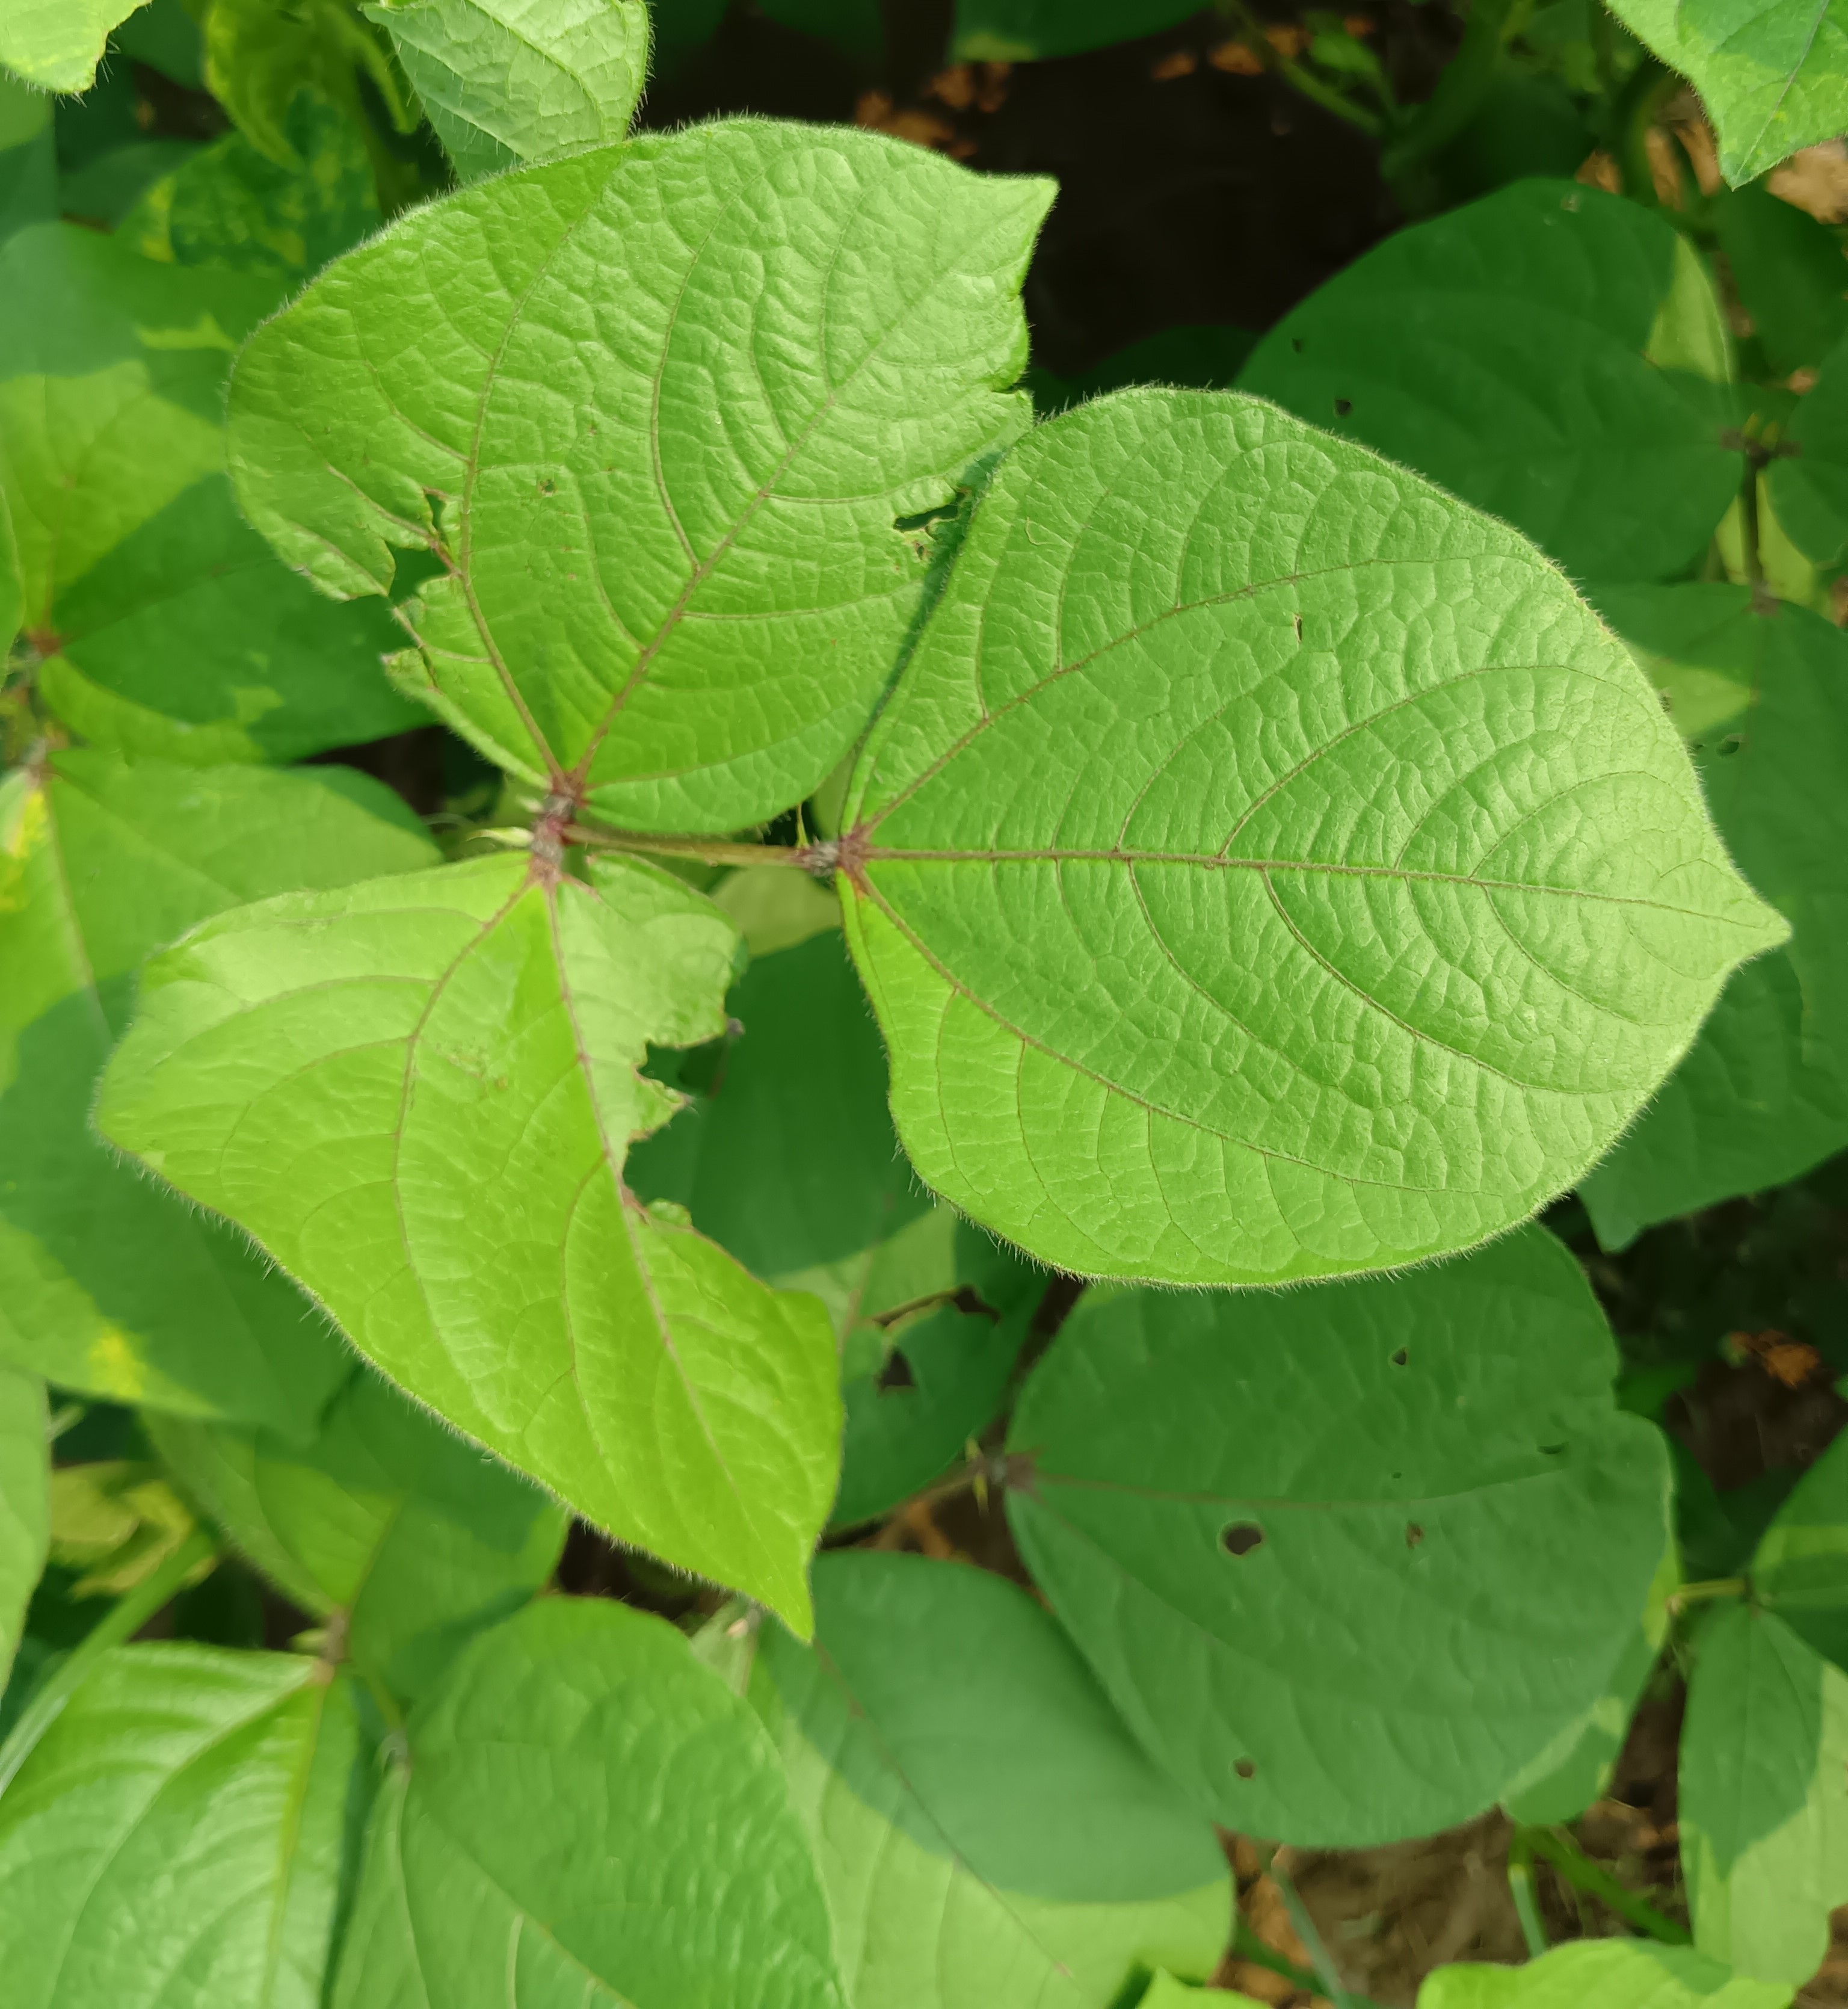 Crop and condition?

mungbean, healthy
